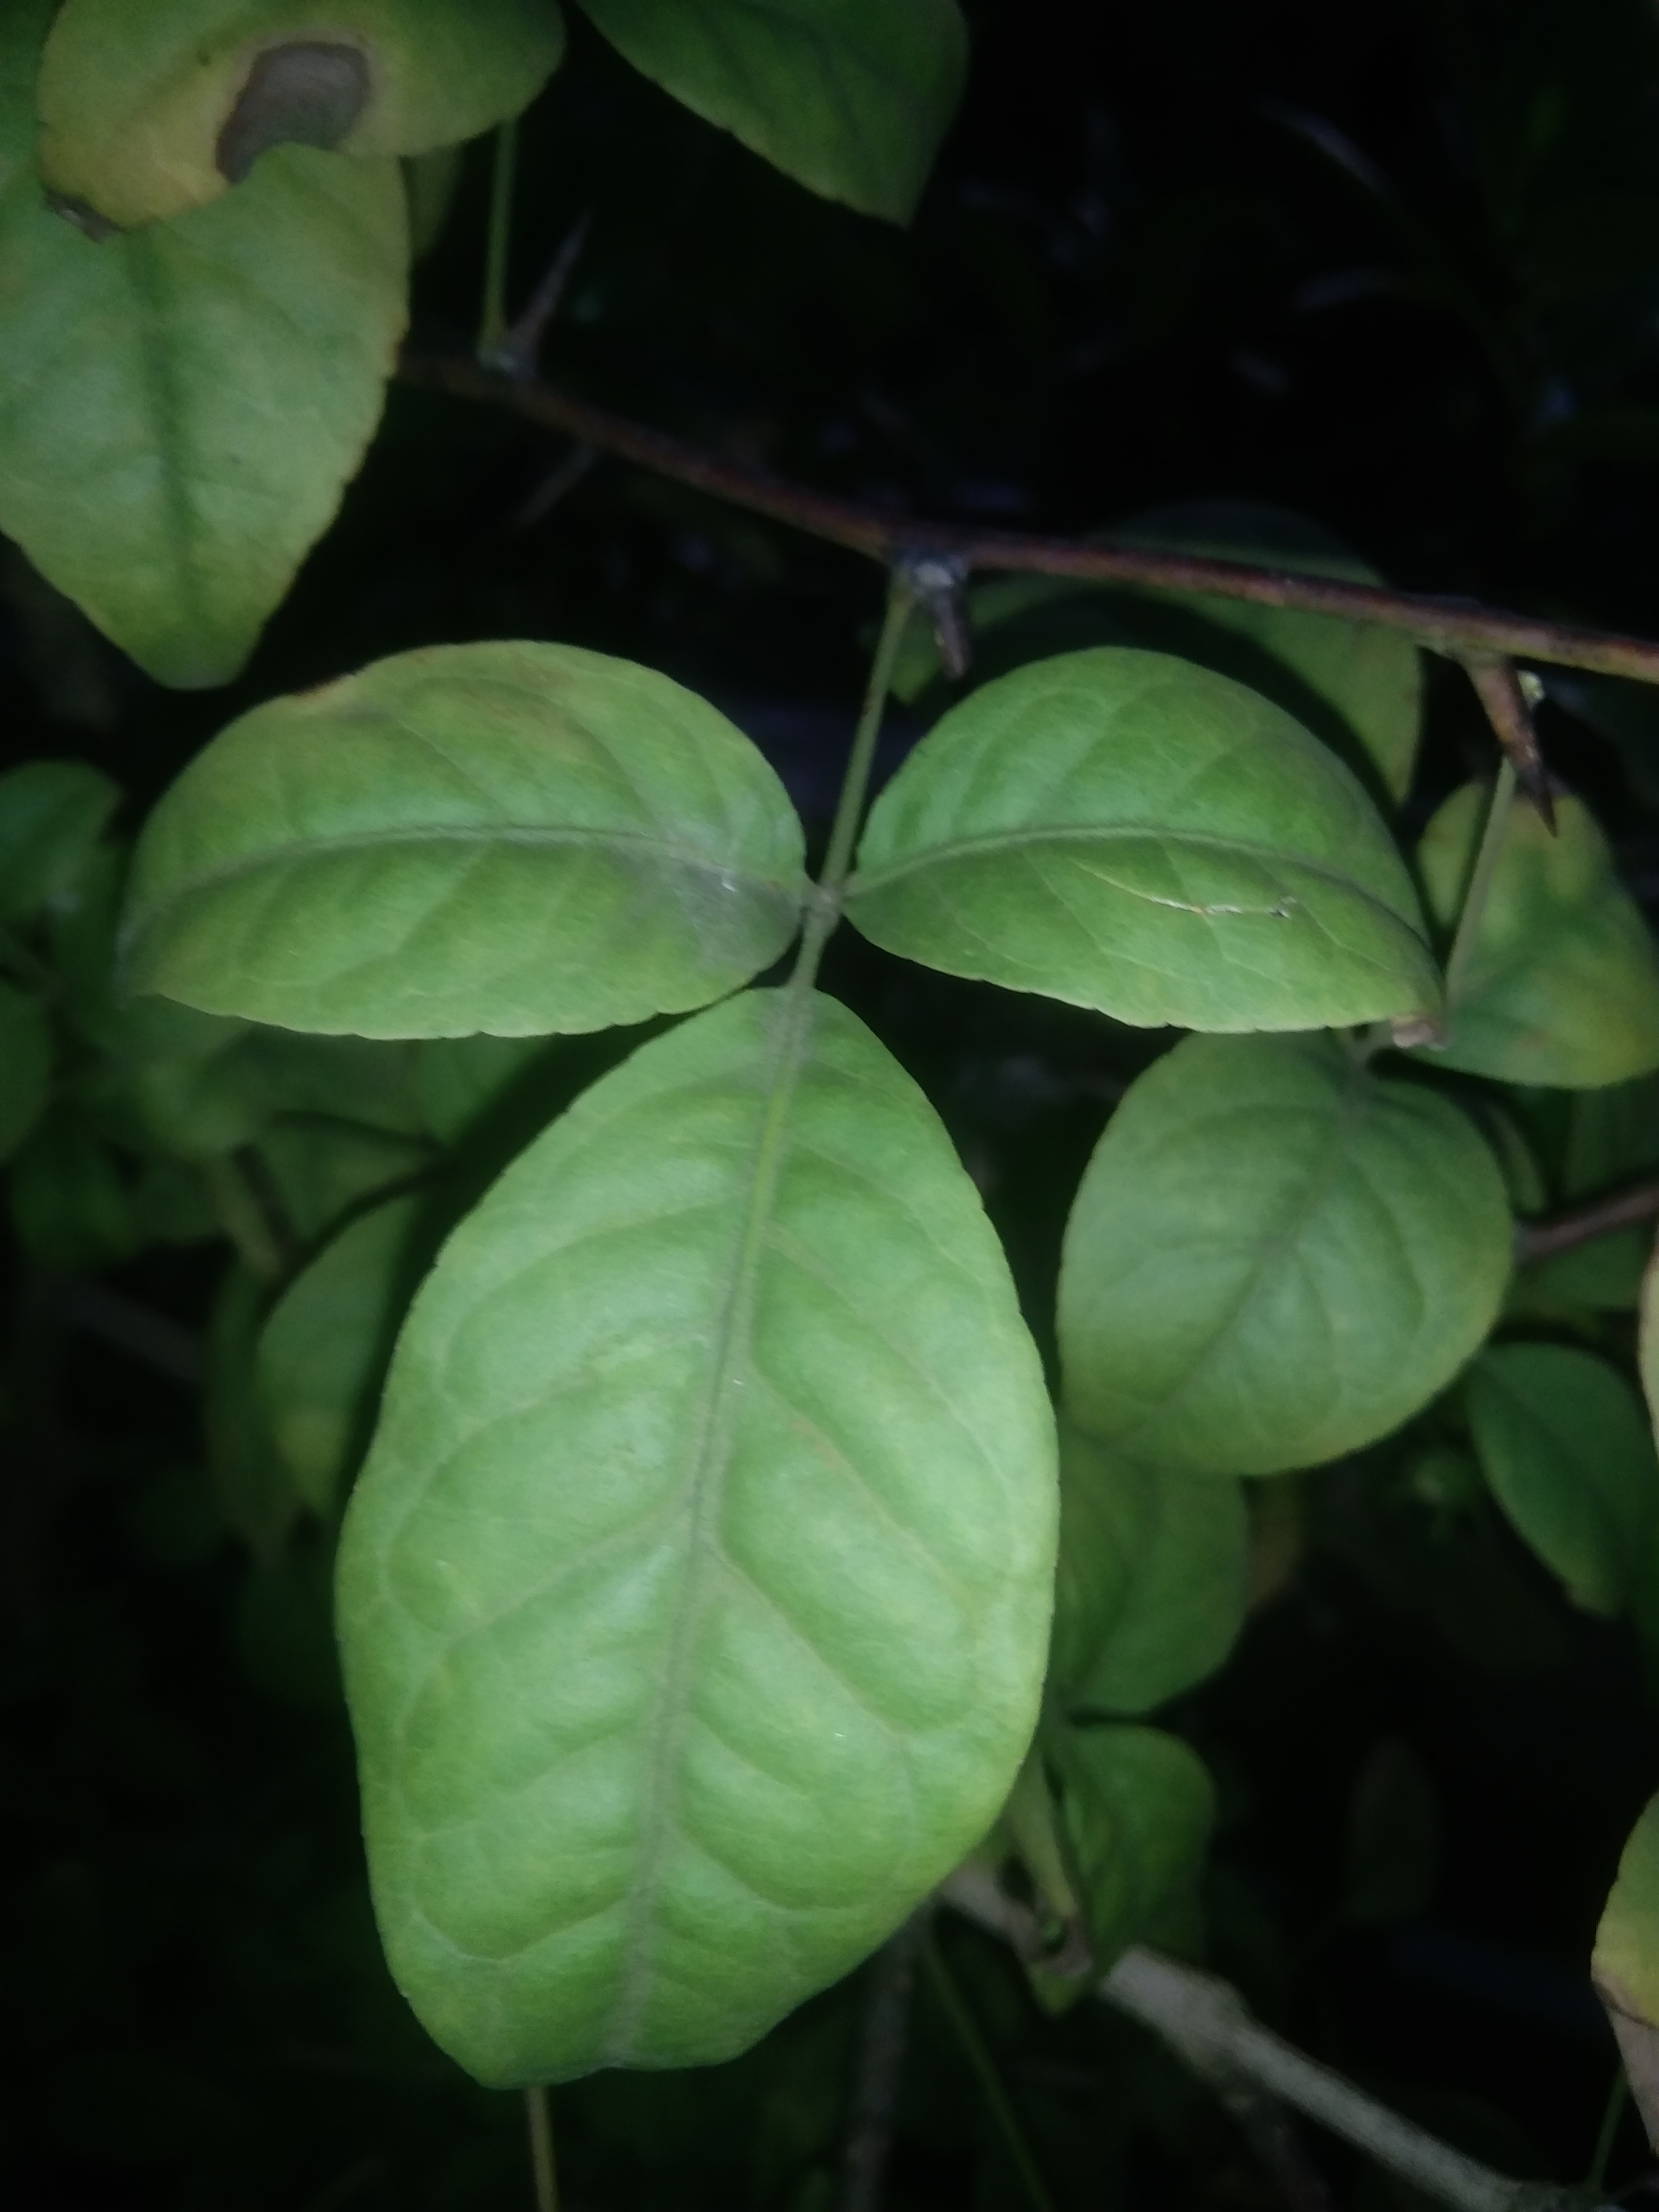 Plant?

wood apple
